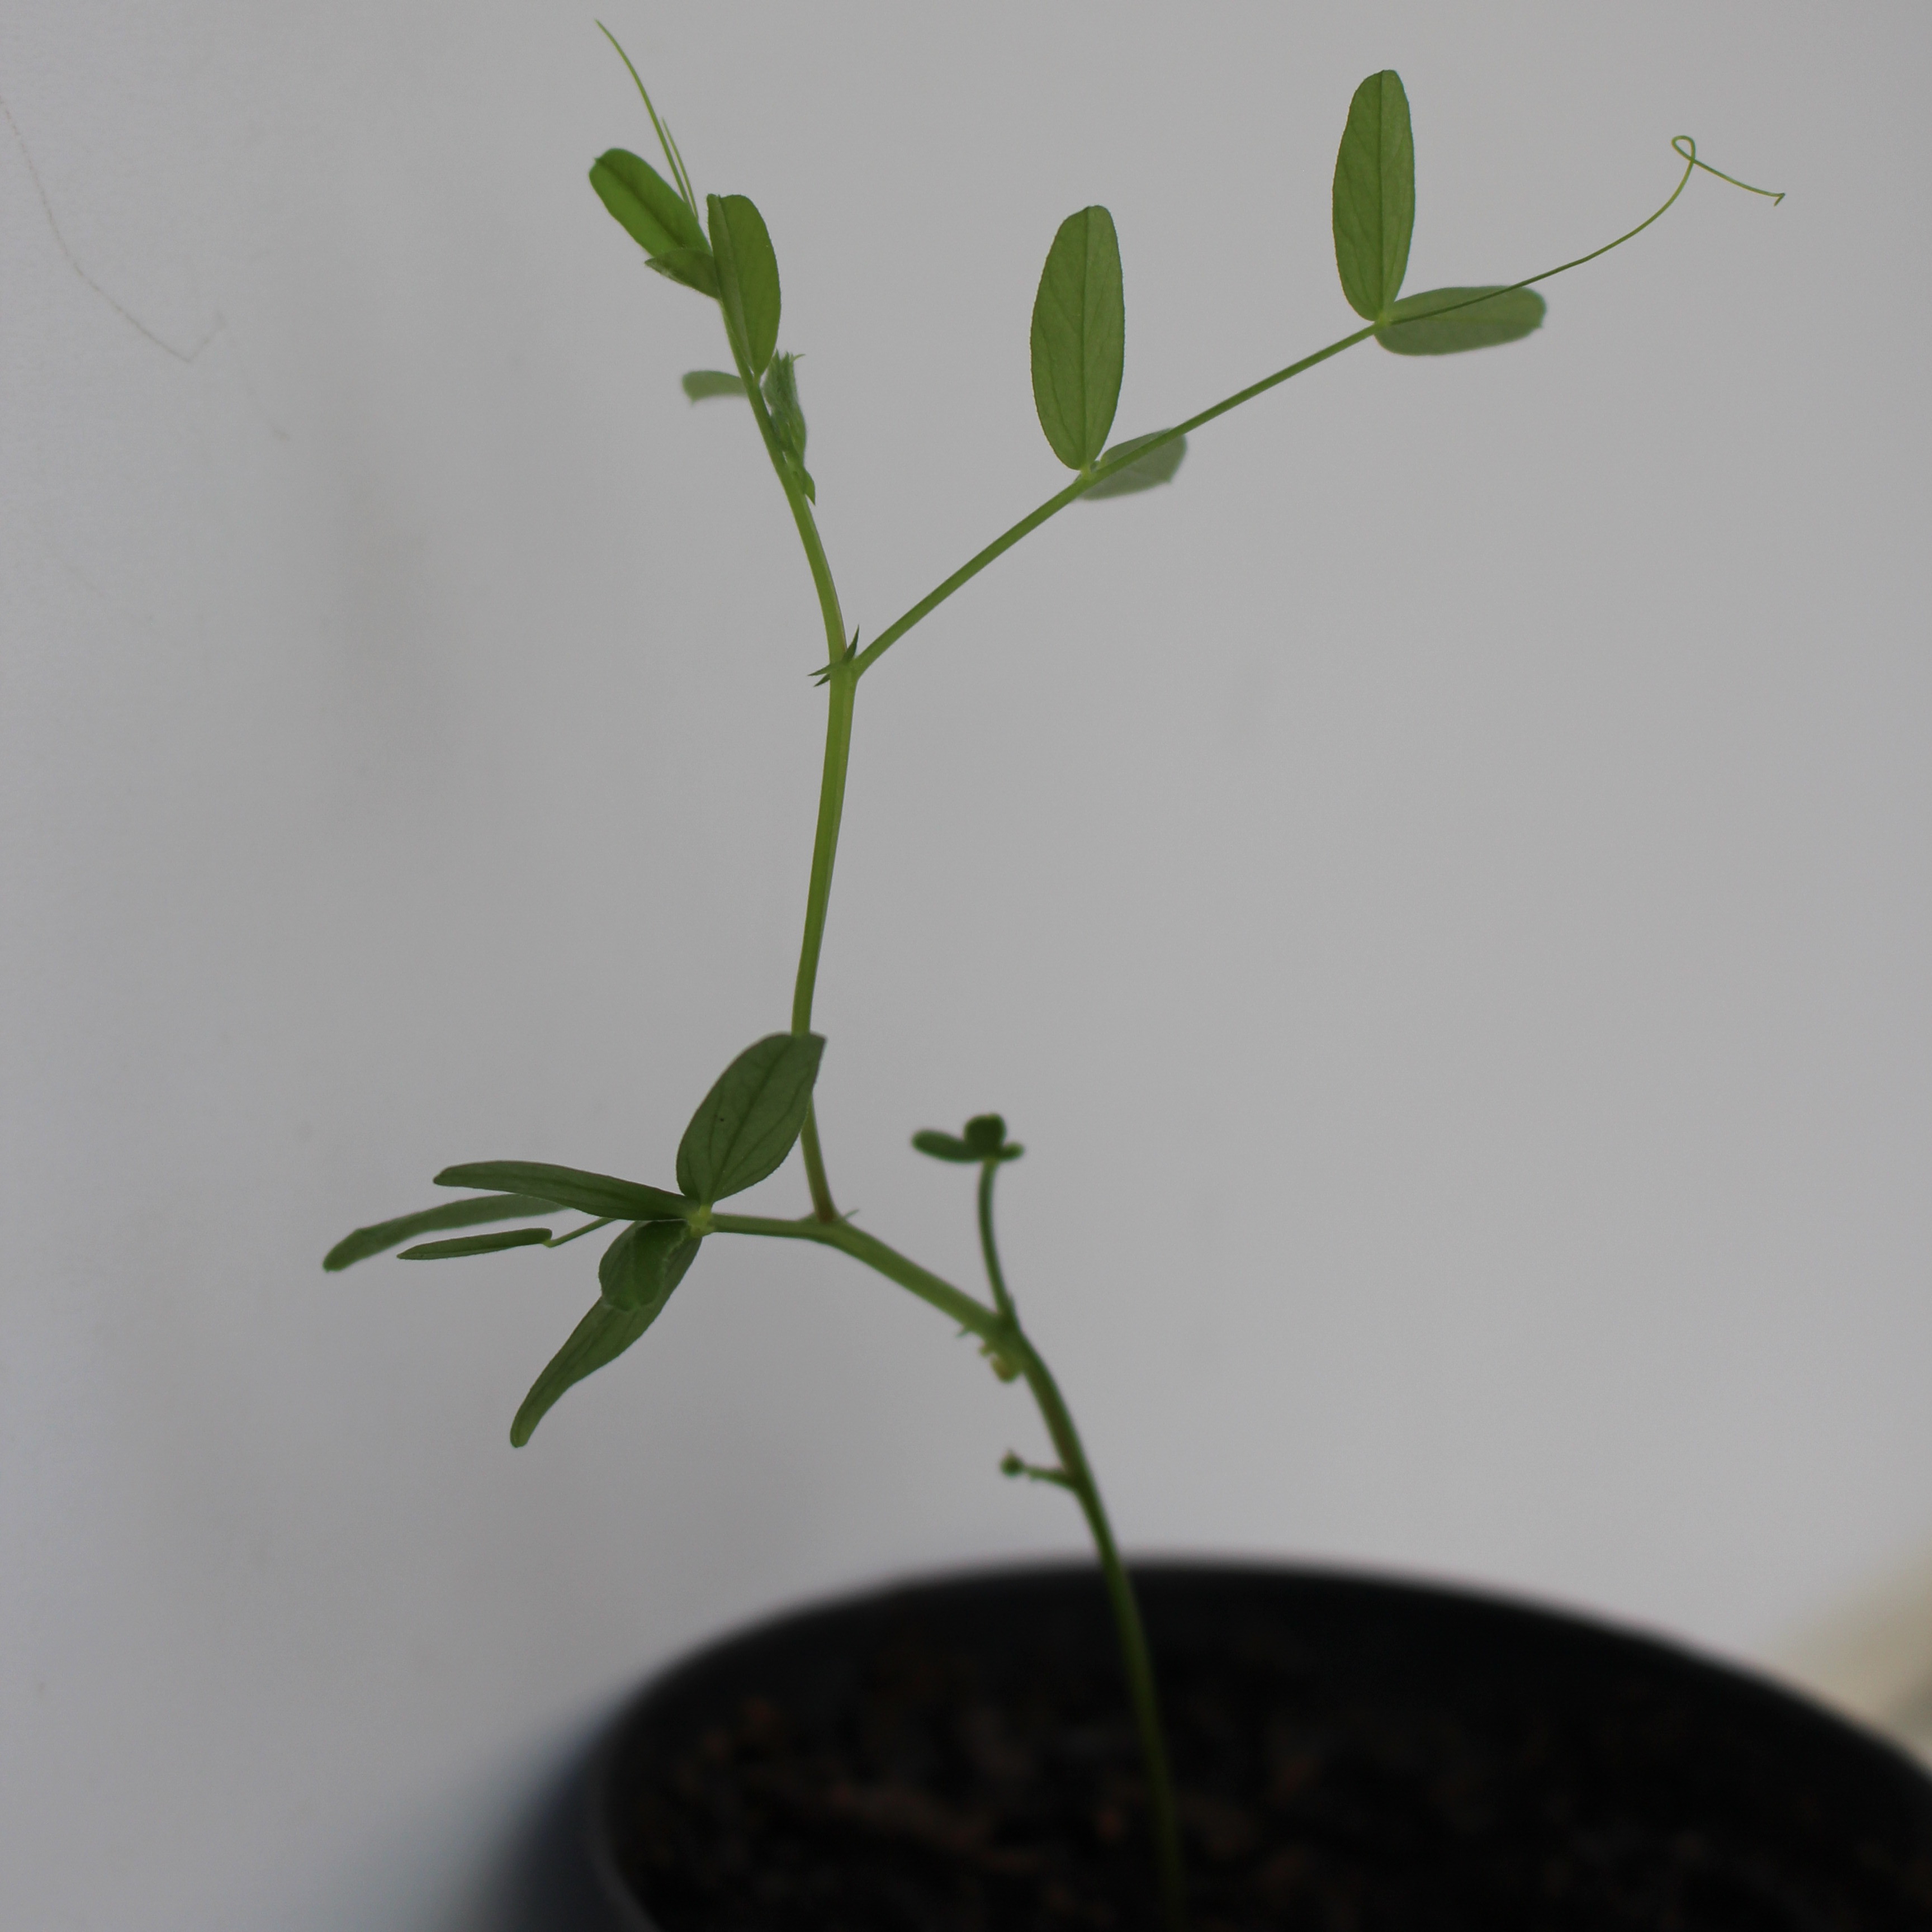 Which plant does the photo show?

Vicia sativa
